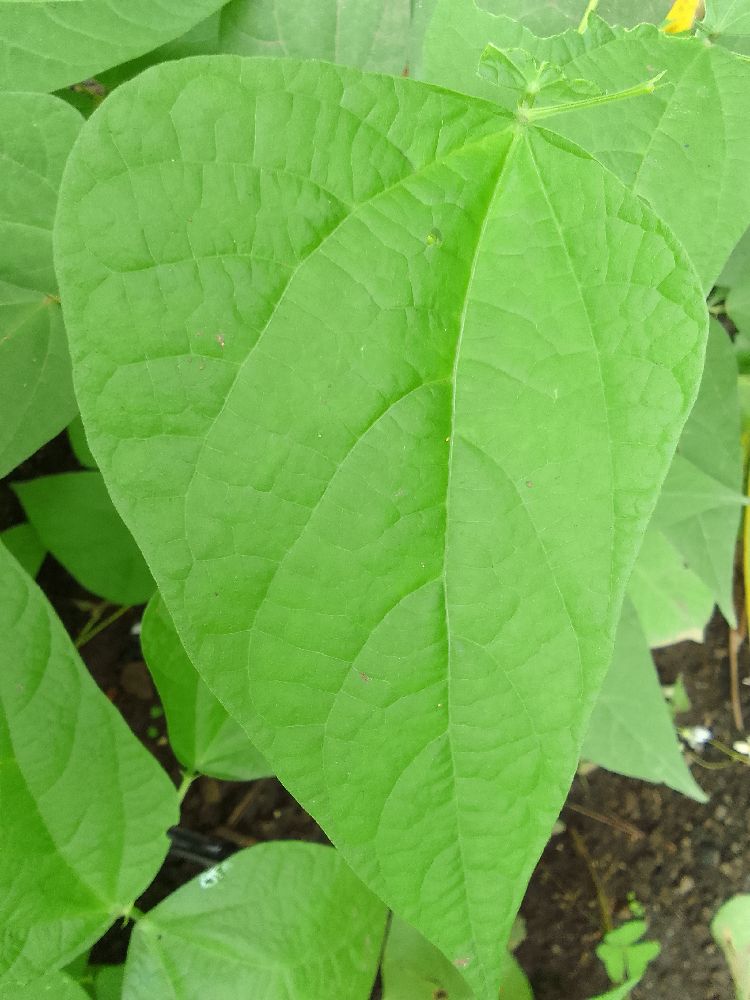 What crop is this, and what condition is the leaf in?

common bean, healthy
